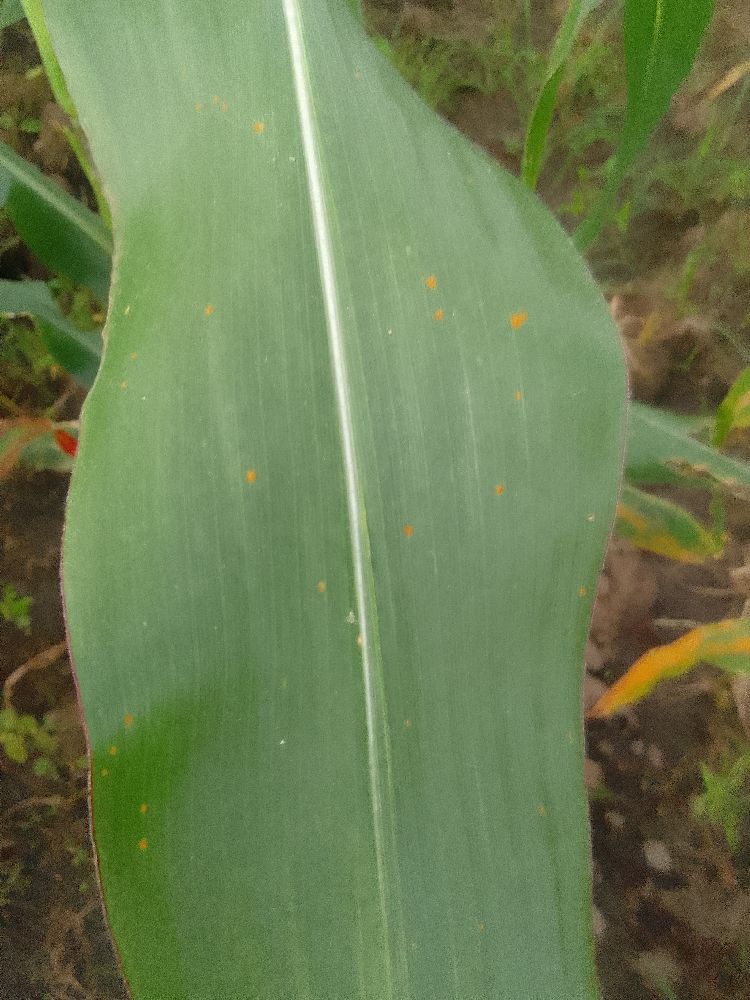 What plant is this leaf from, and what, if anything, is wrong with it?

common bean, healthy
